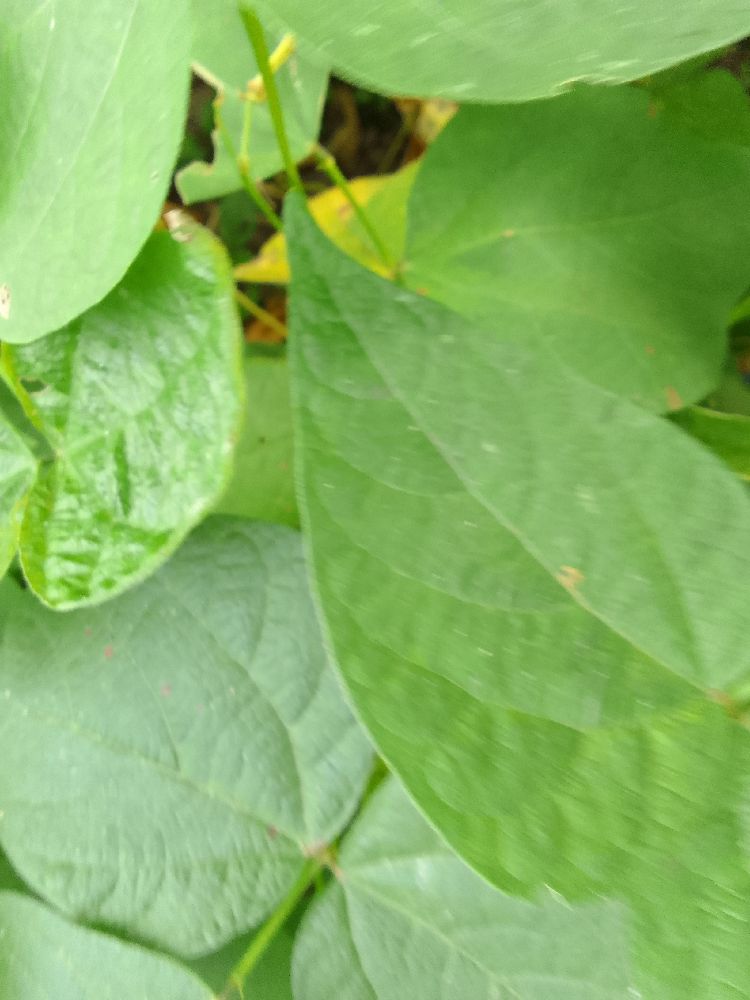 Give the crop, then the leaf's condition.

common bean, healthy
